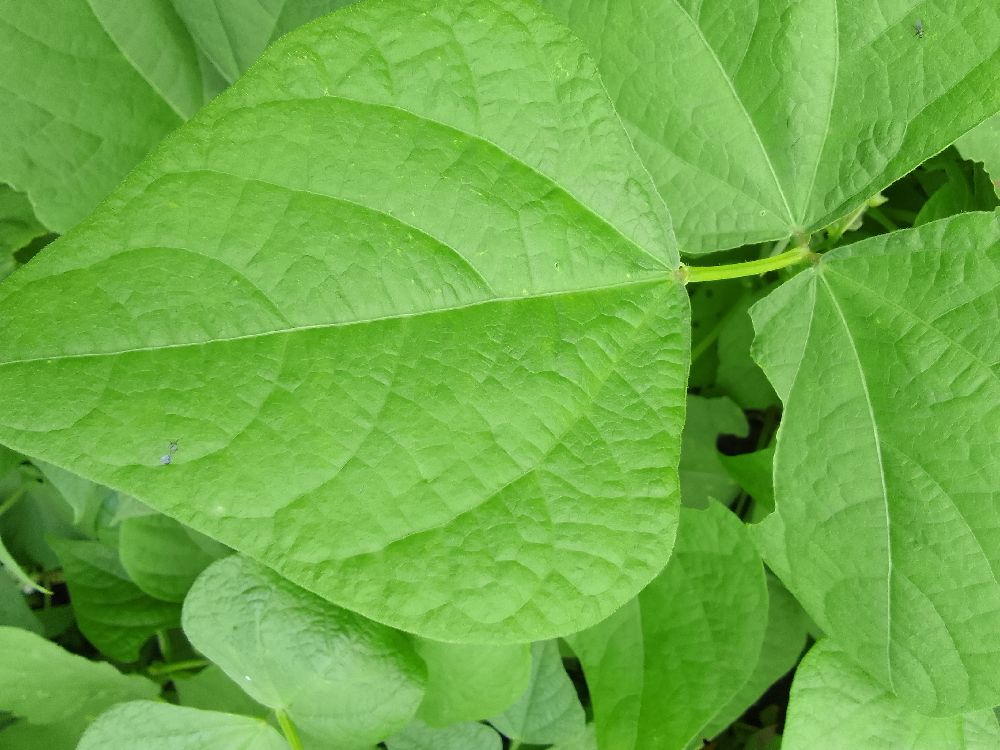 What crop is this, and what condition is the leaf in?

common bean, healthy
